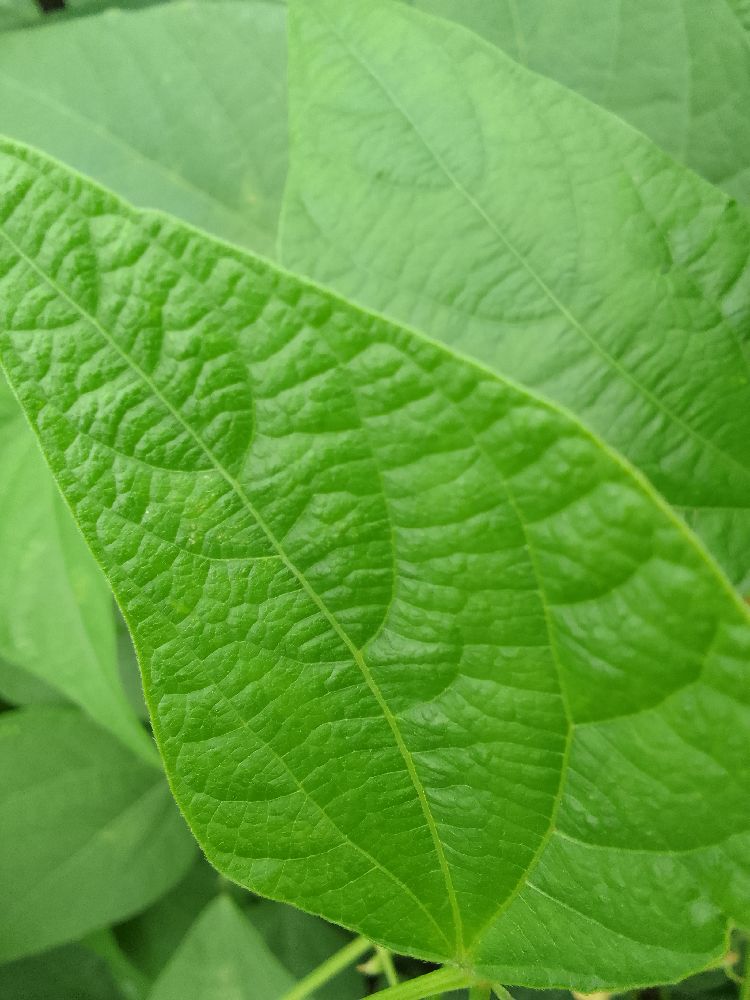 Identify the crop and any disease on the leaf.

common bean, healthy
